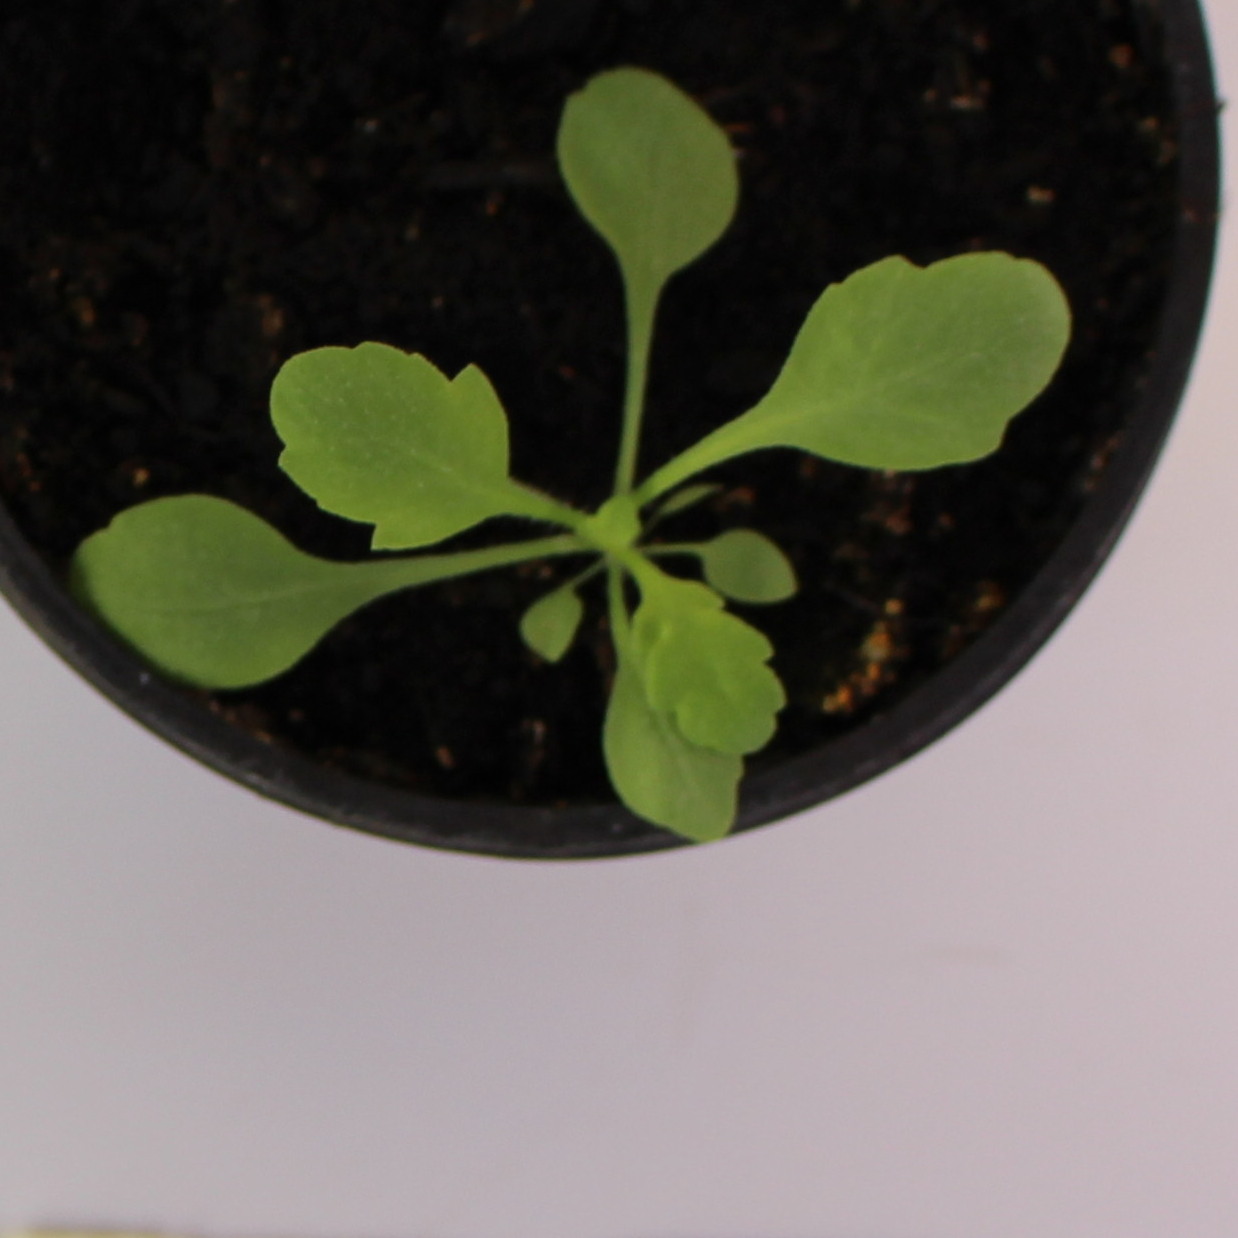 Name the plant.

Papaver rhoeas
